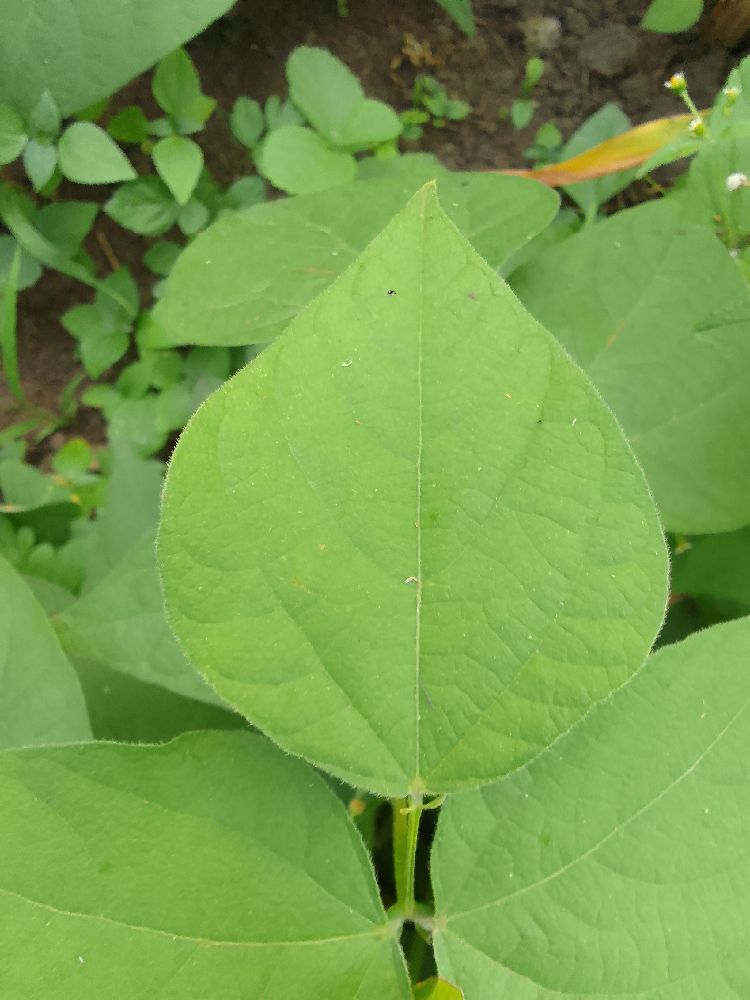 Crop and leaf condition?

common bean, healthy
